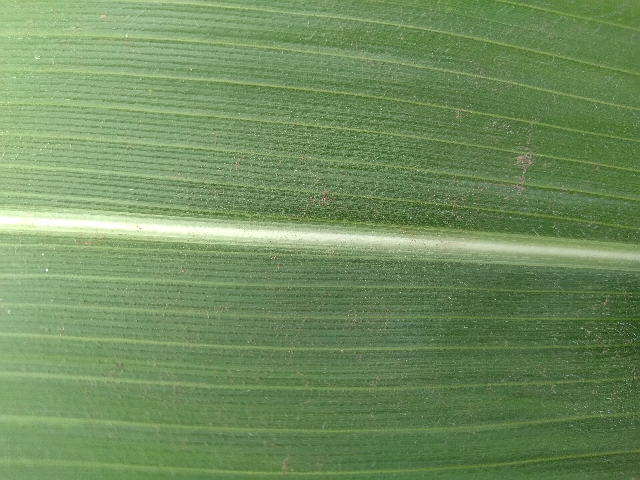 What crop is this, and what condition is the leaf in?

maize, healthy
